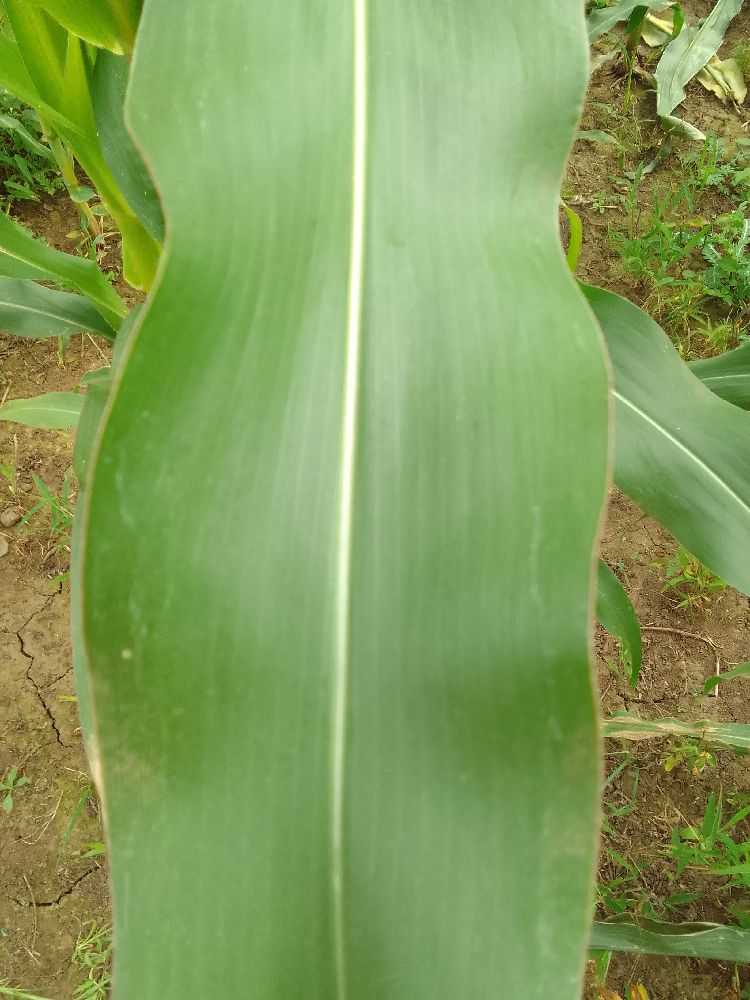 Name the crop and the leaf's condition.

maize, healthy
